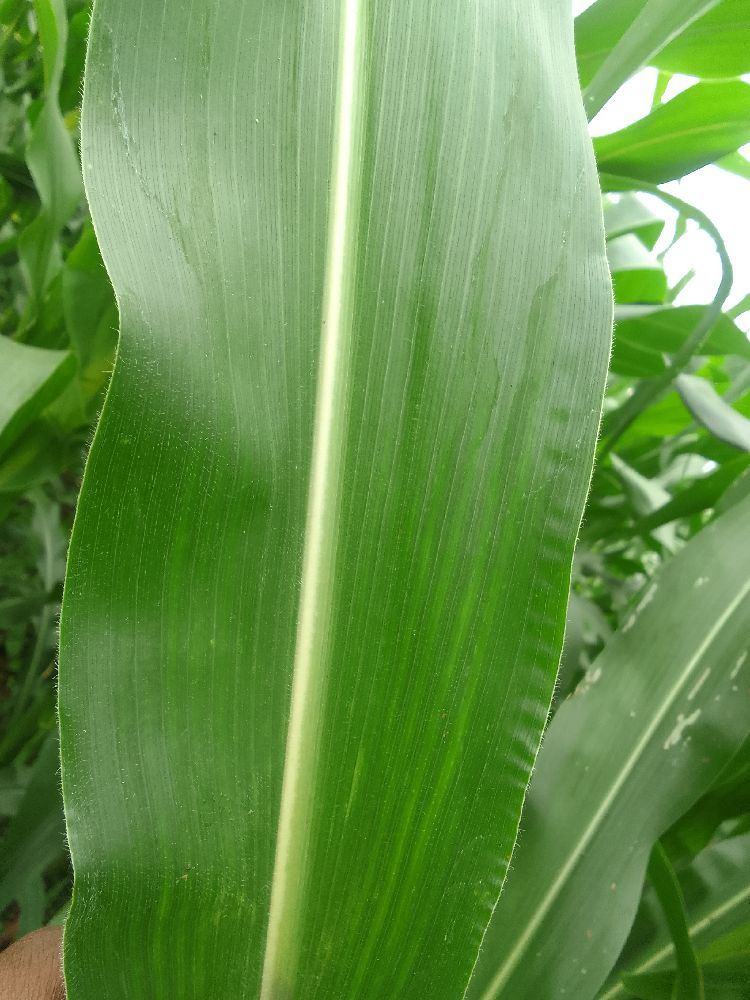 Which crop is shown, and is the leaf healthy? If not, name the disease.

maize, healthy
